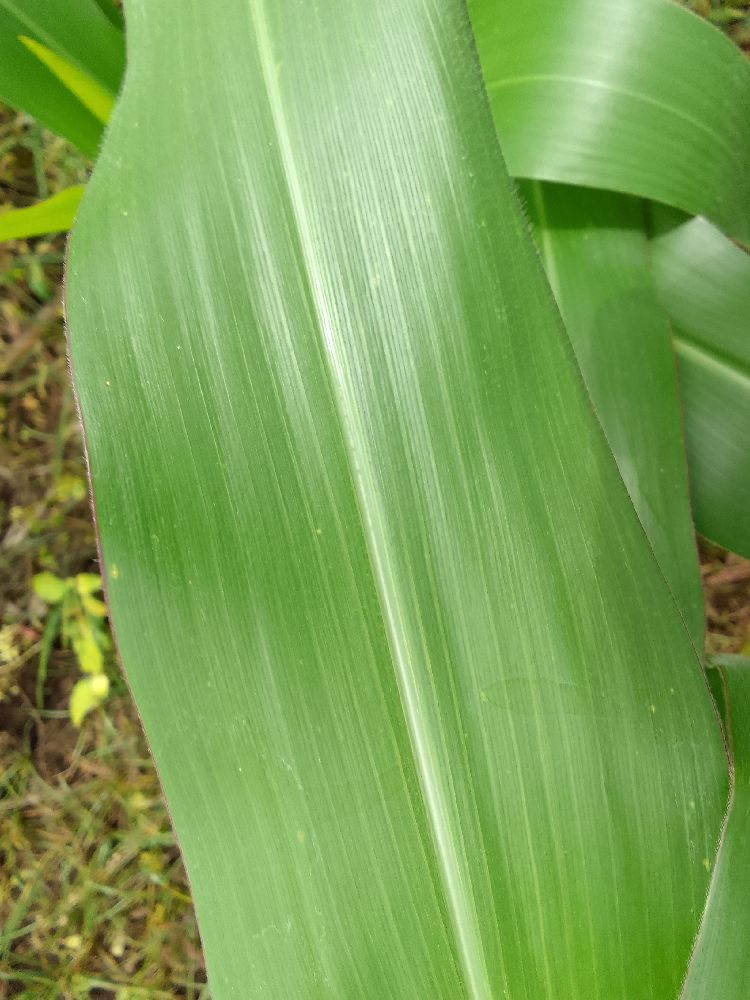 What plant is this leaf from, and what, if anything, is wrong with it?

maize, healthy
